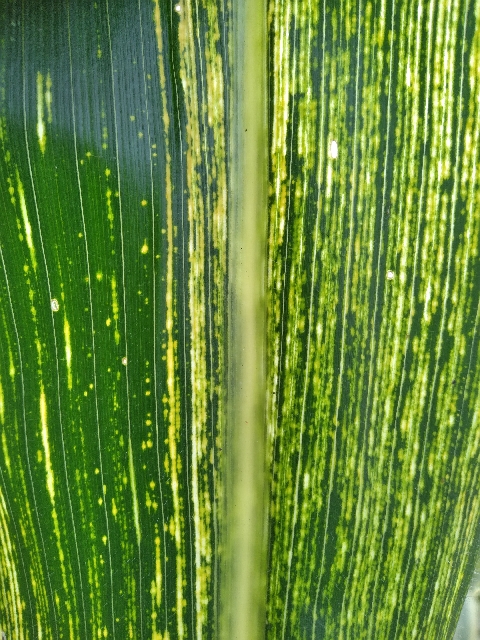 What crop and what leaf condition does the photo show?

maize, maize streak virus
